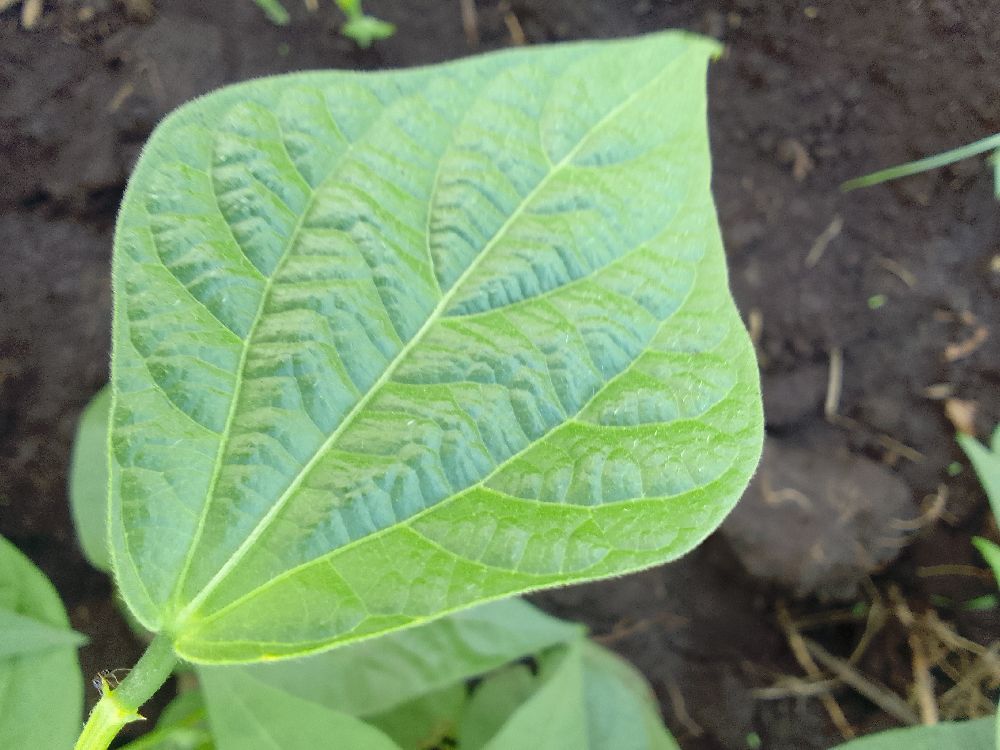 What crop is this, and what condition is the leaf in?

common bean, healthy
